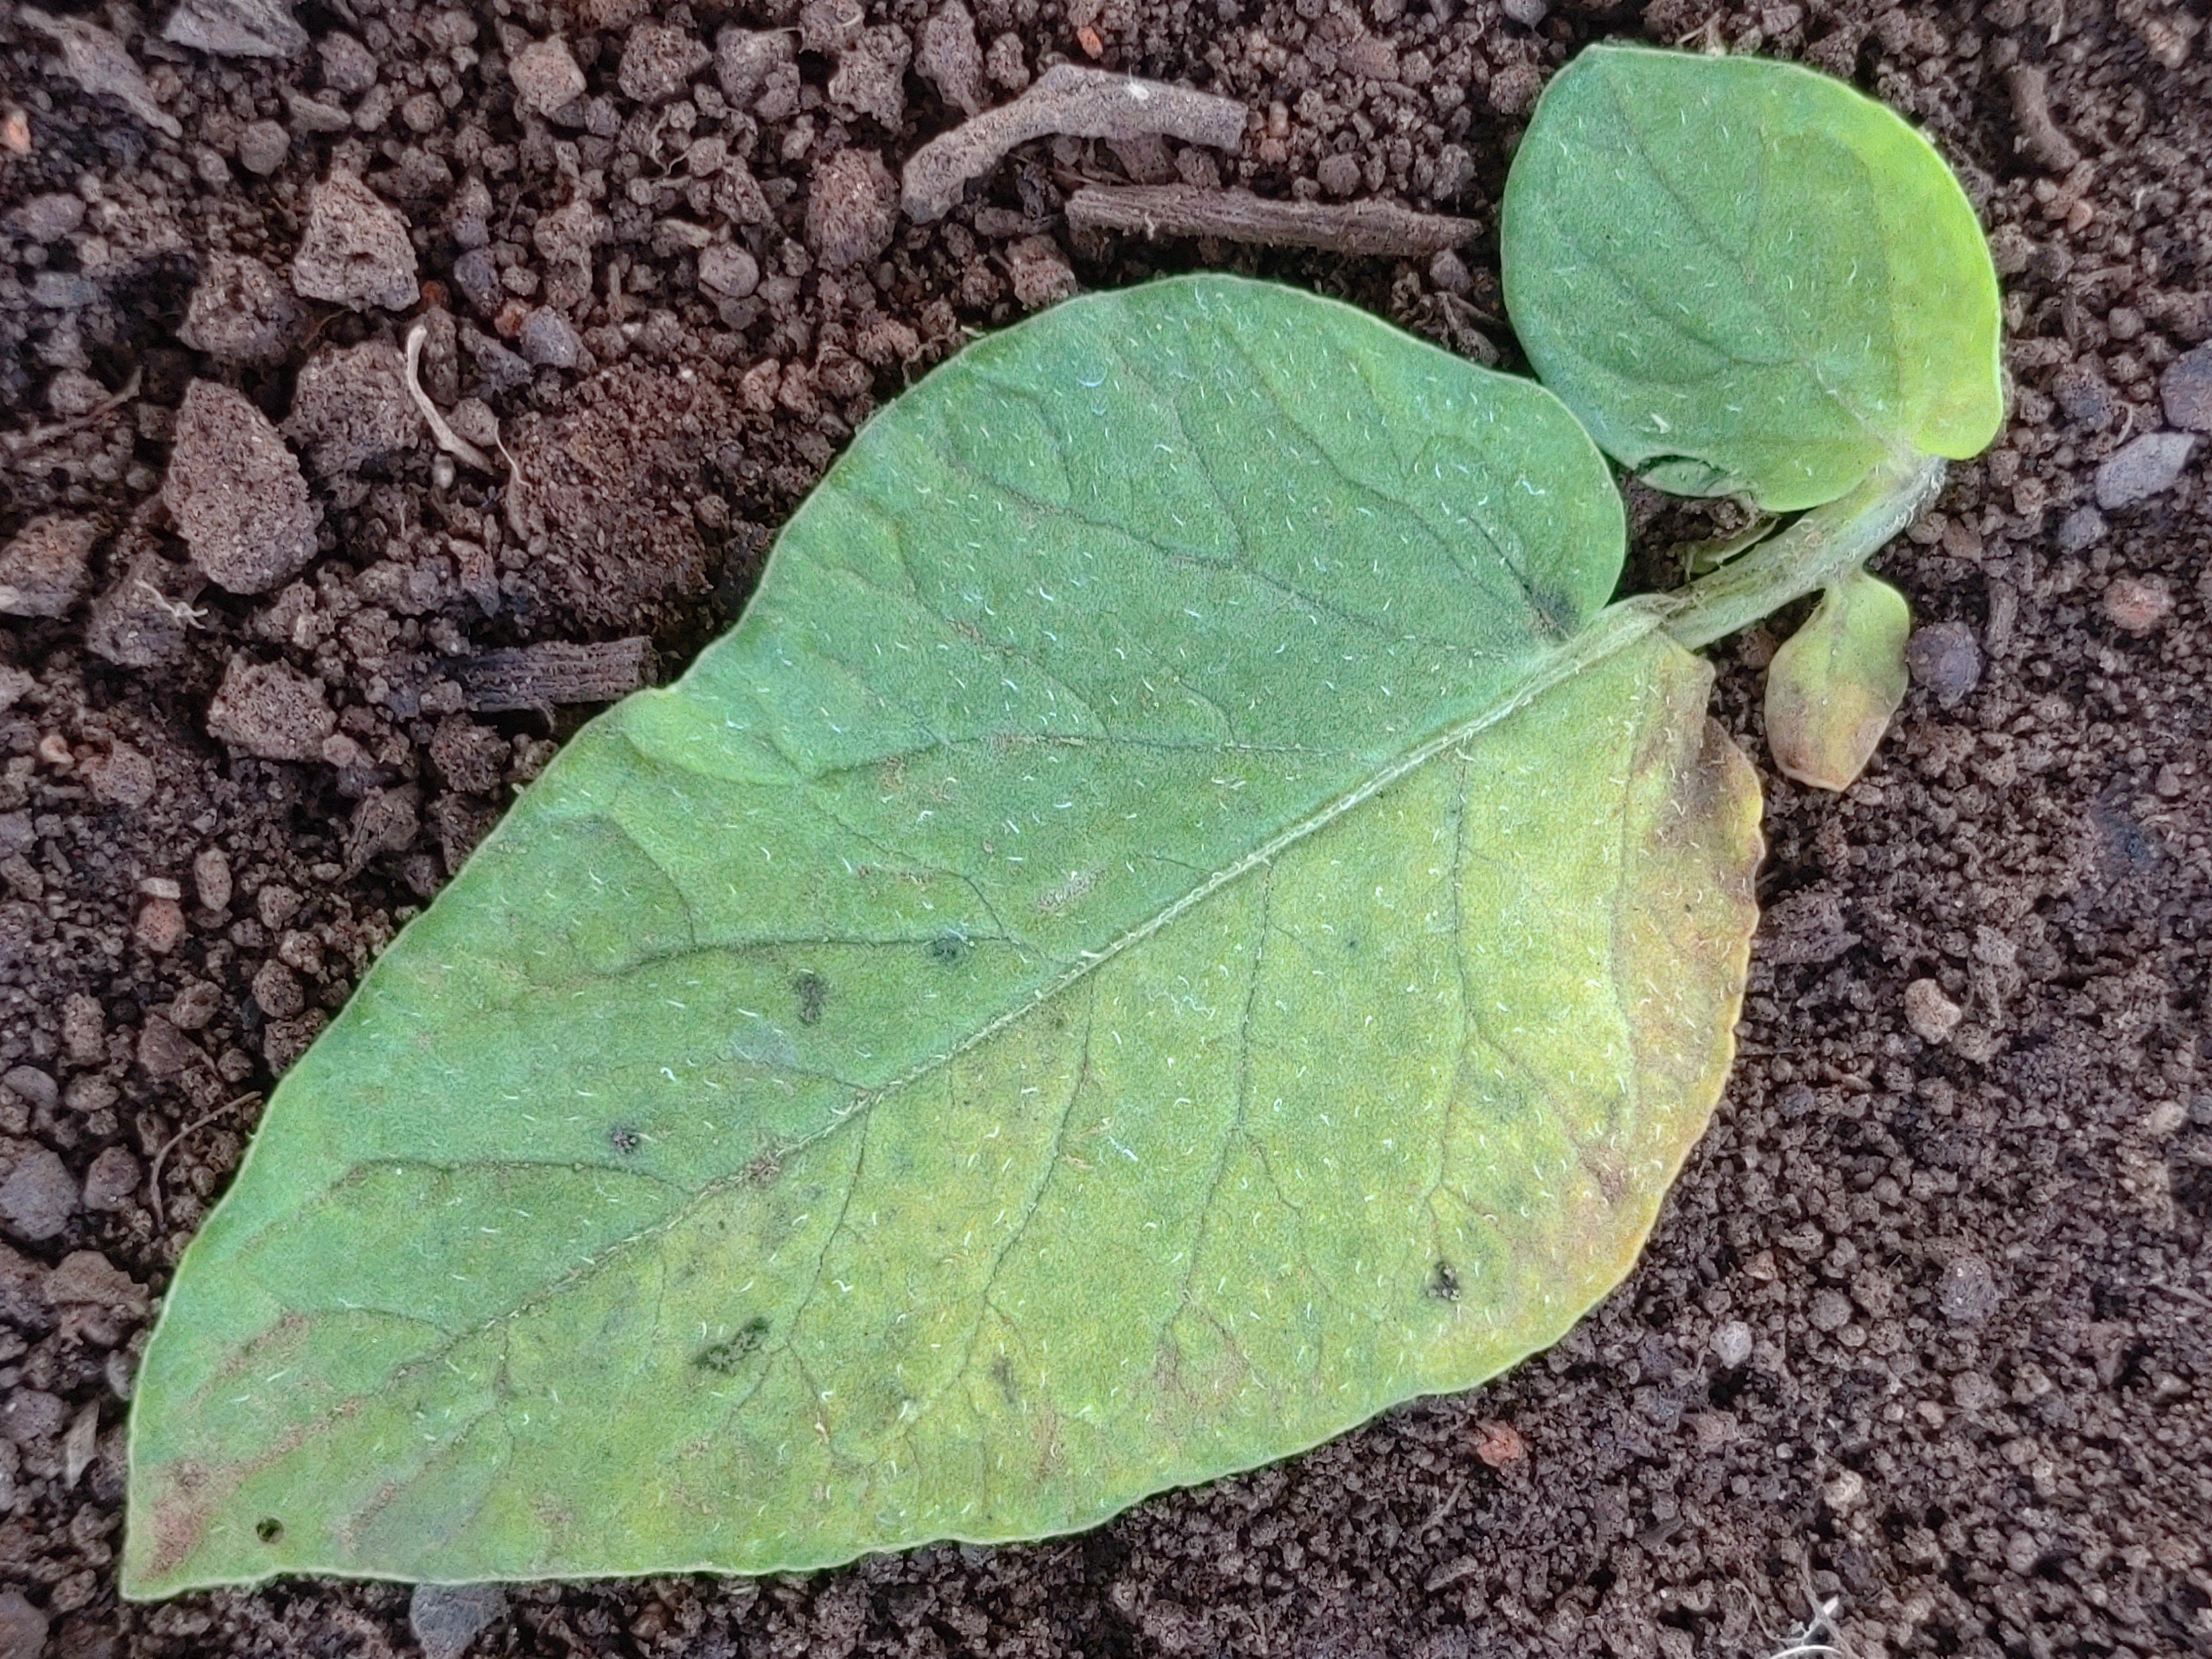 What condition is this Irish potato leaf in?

late blight
